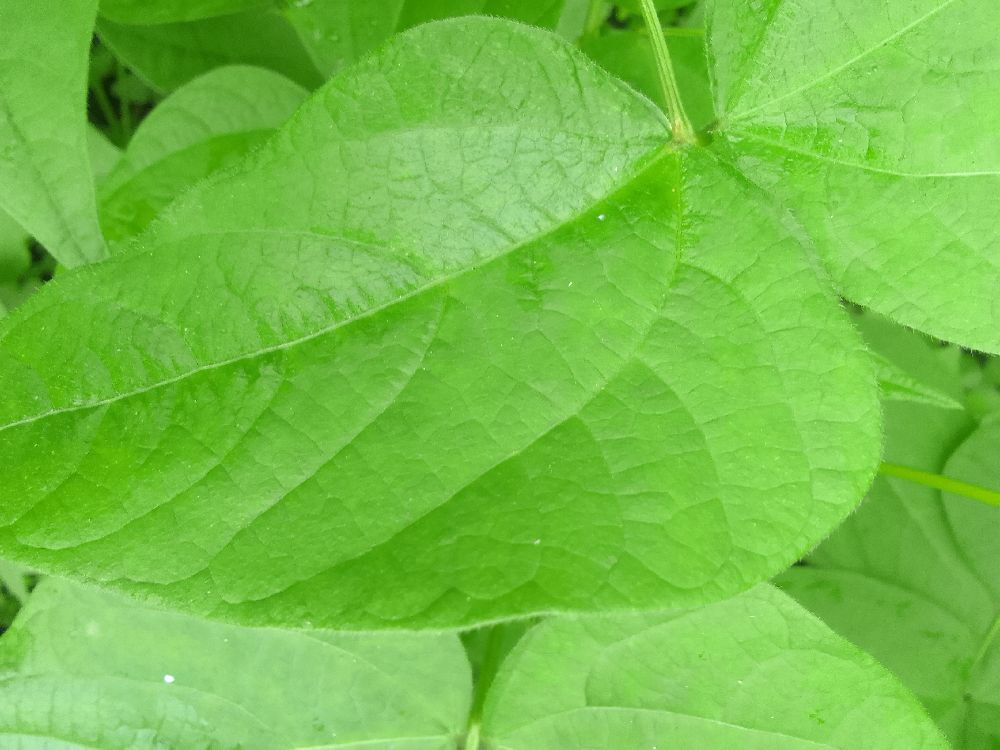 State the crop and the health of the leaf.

common bean, healthy
